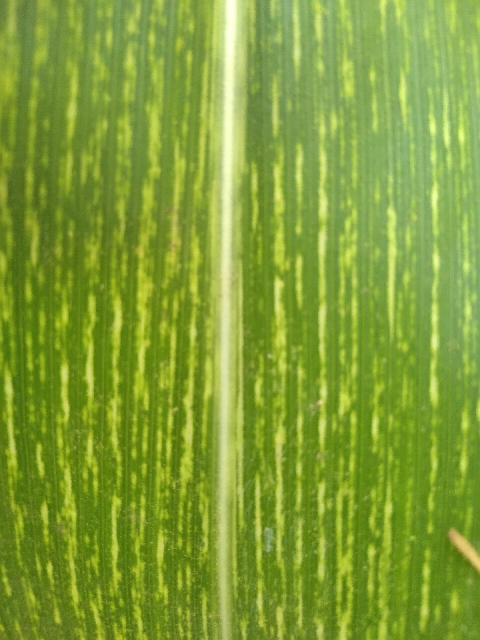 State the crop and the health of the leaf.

maize, maize streak virus
